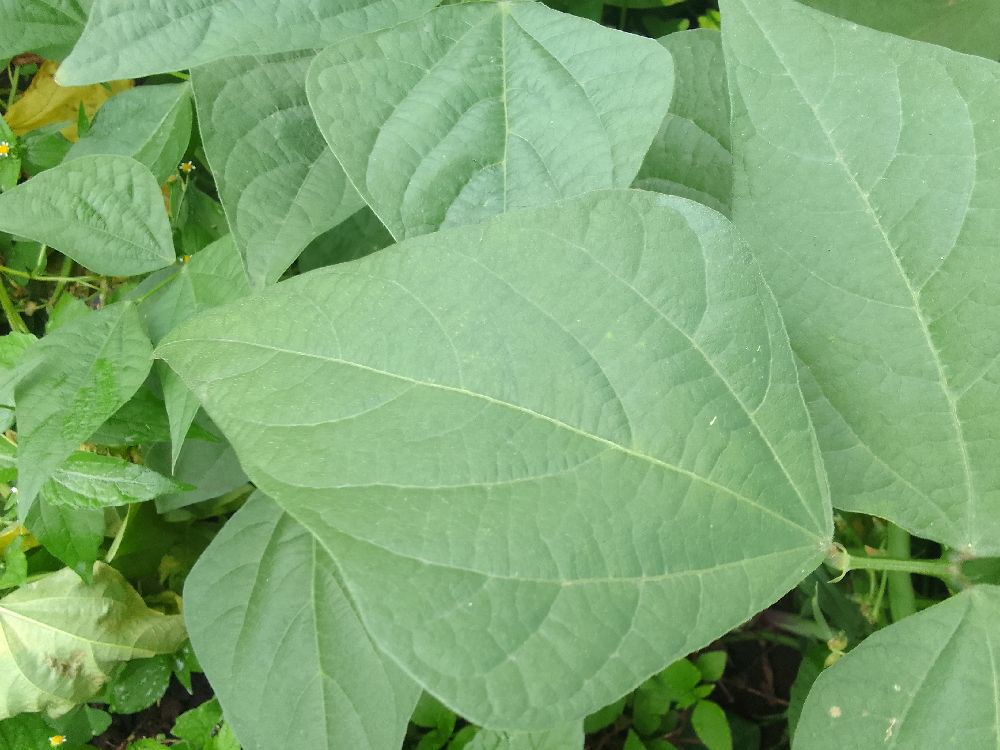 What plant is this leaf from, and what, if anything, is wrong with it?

common bean, healthy
